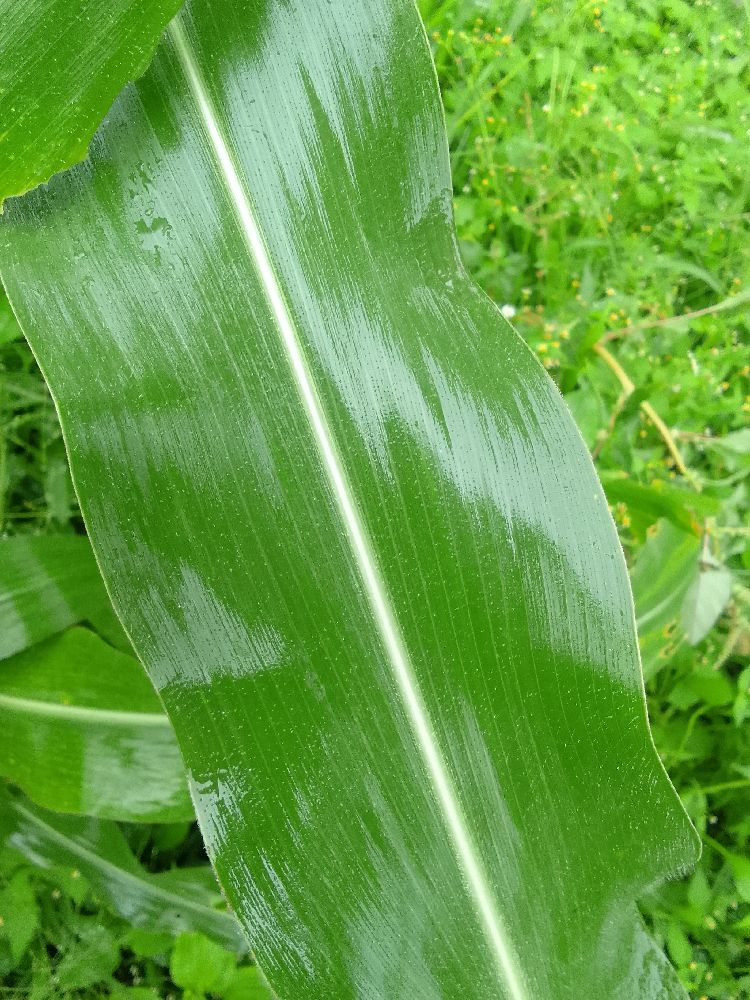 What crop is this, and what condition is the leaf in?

maize, healthy
